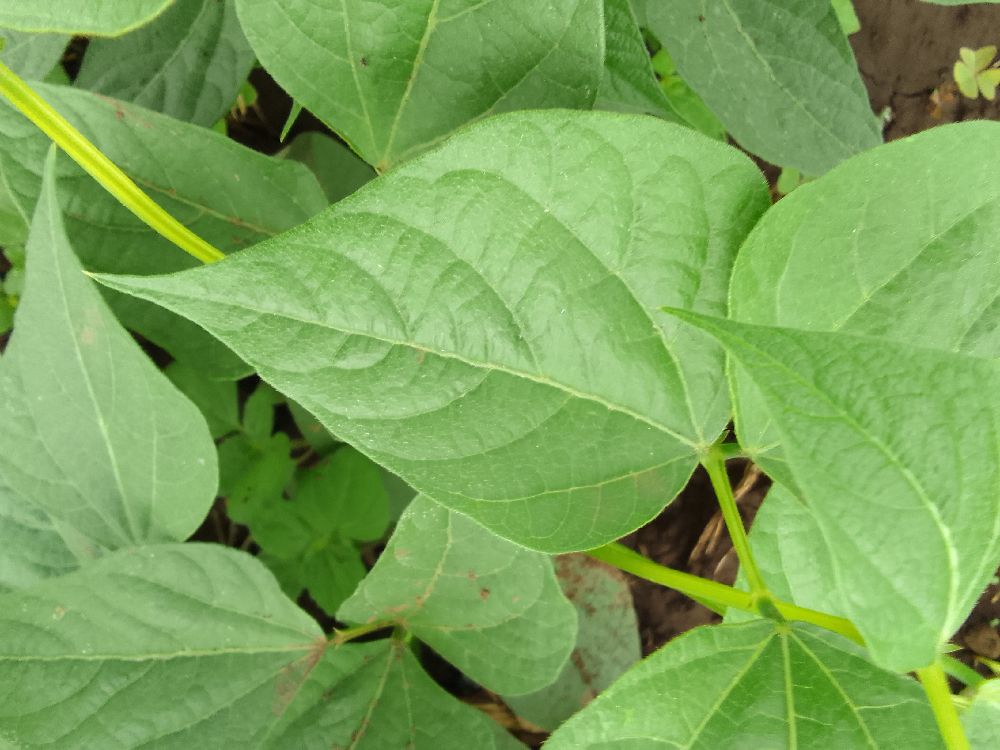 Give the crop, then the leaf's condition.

common bean, healthy
